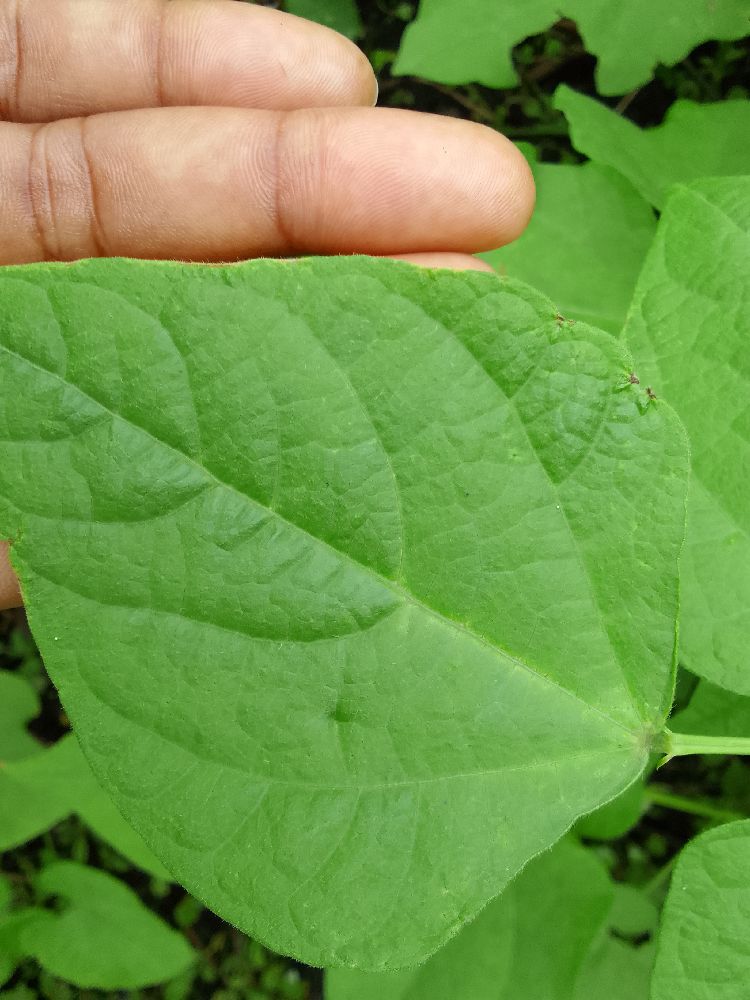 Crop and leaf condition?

common bean, healthy
